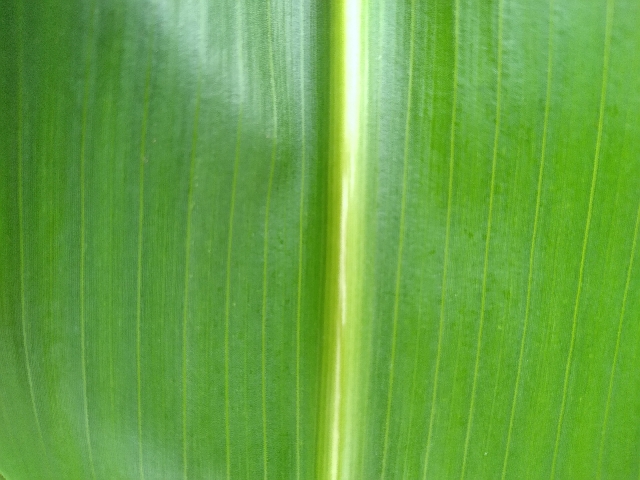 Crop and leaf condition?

maize, healthy
